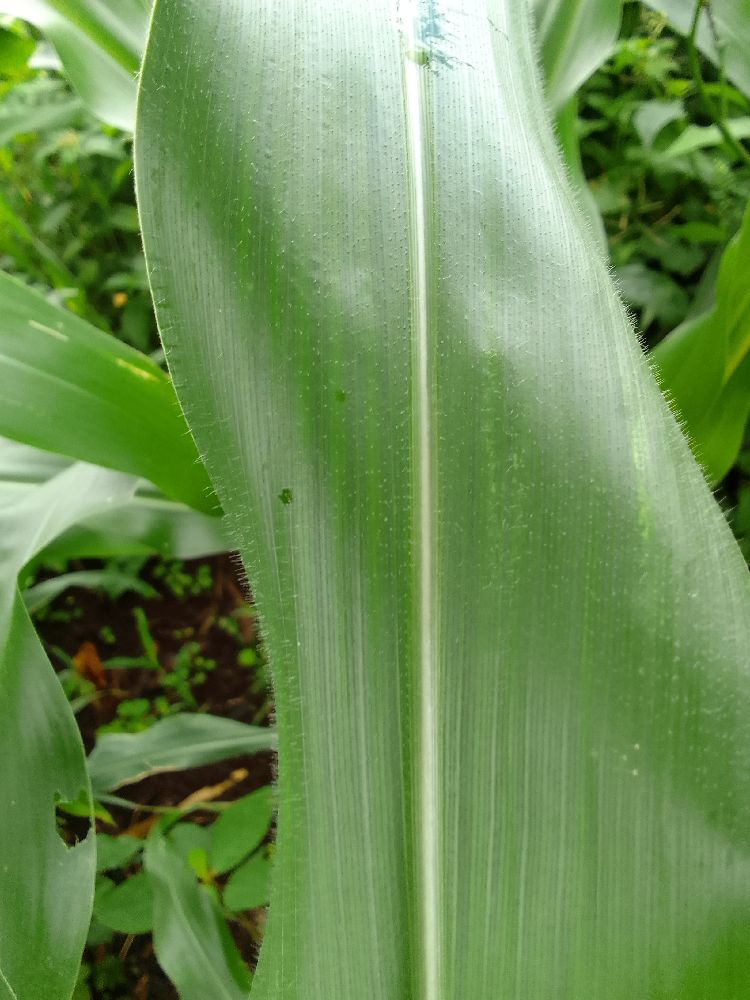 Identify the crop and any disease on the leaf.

maize, healthy
